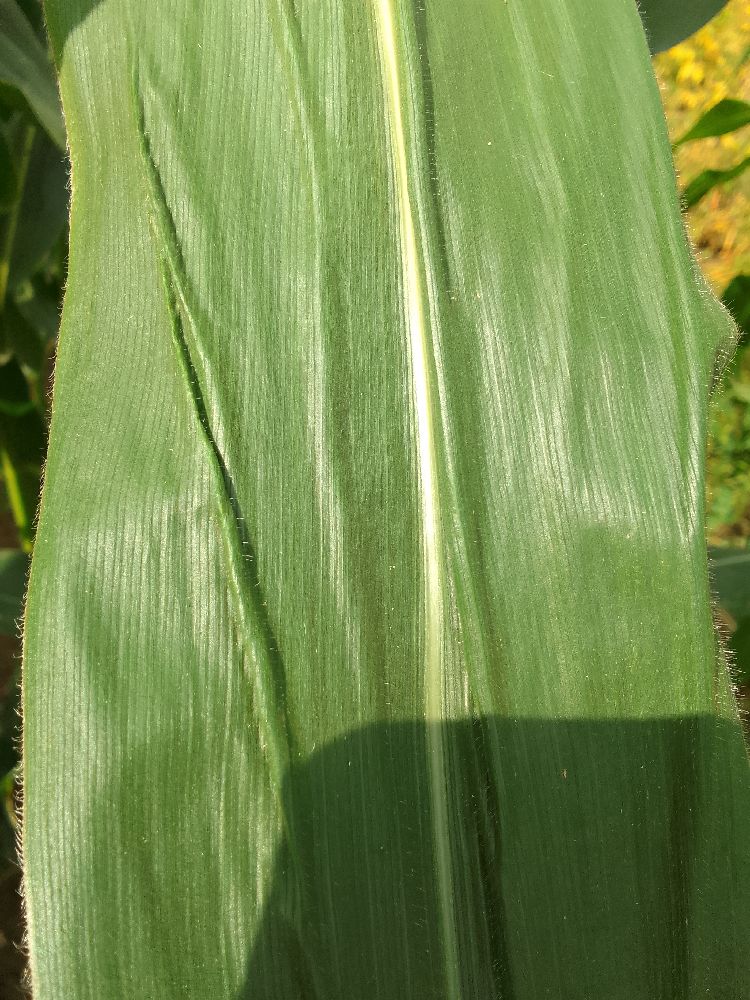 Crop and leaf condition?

maize, healthy
